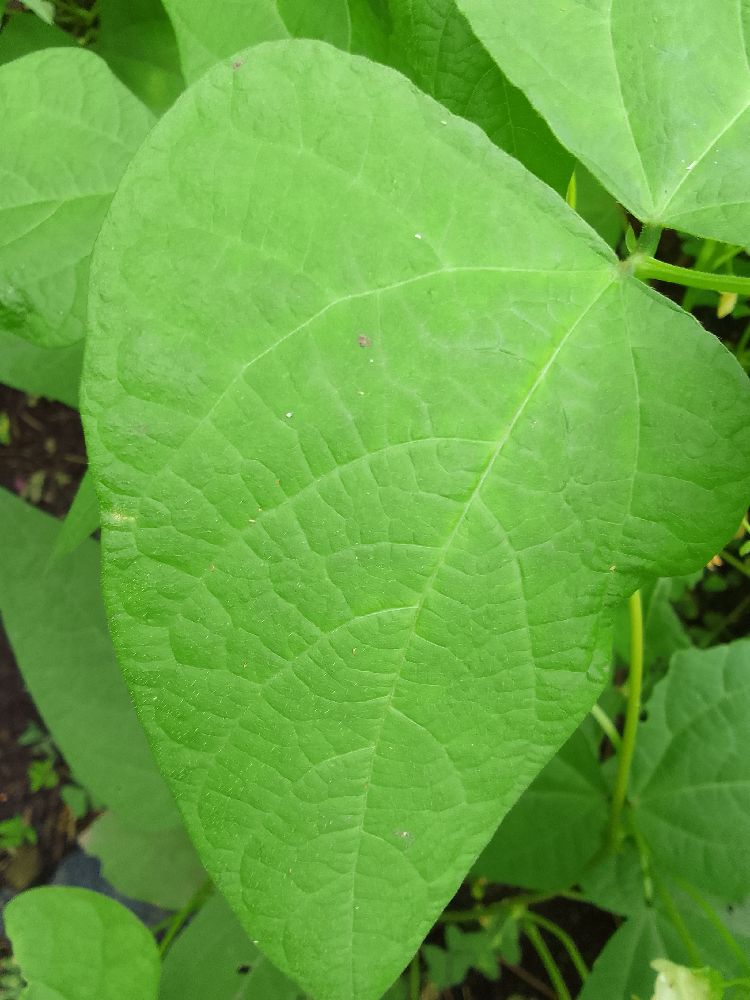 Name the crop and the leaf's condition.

common bean, healthy
